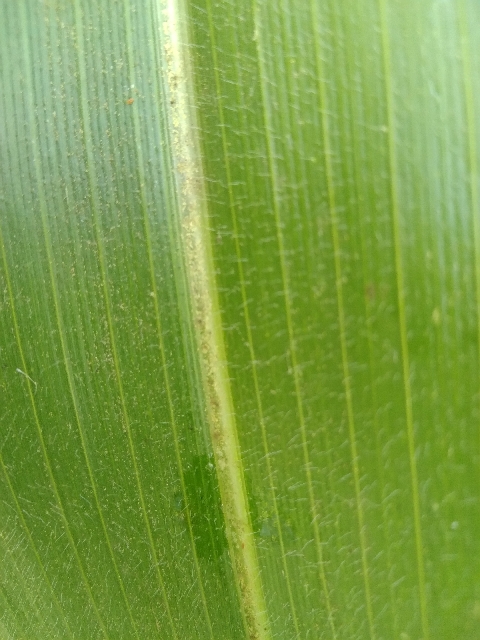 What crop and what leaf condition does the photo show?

maize, healthy
